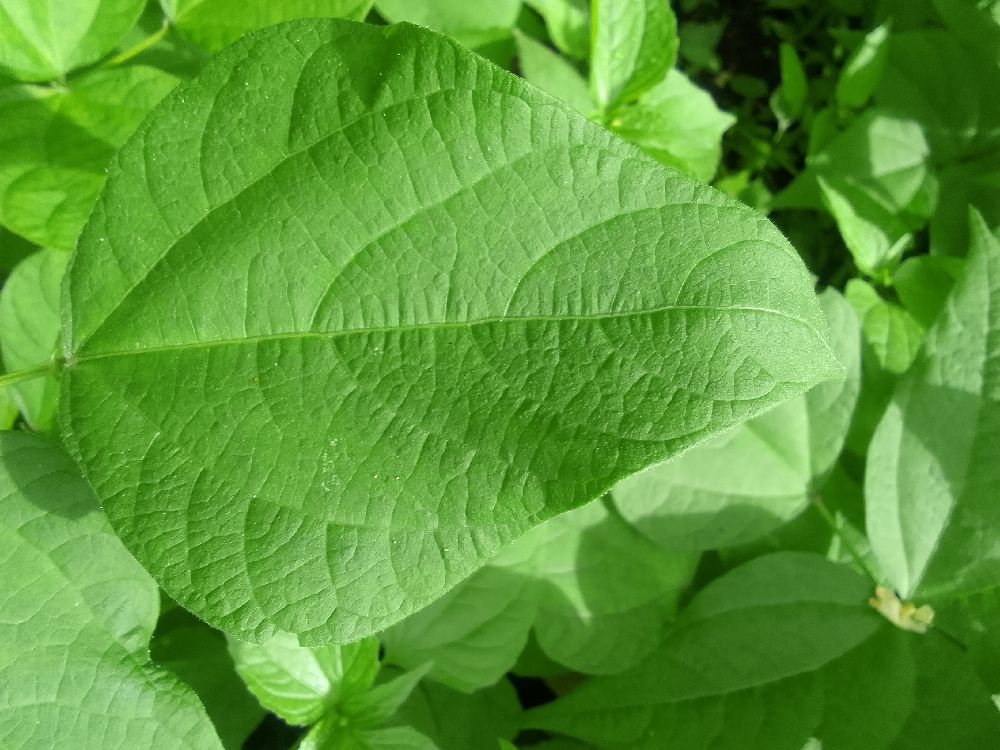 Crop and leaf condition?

common bean, healthy
